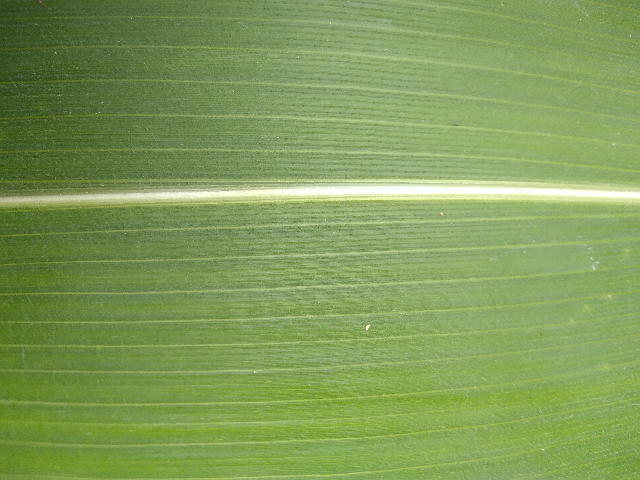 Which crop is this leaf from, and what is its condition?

maize, healthy
